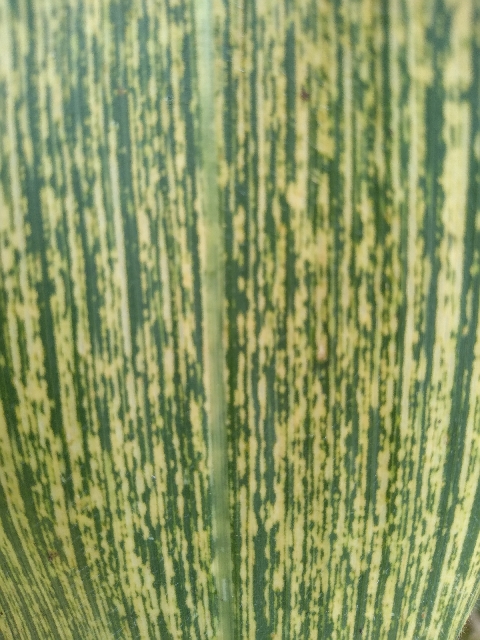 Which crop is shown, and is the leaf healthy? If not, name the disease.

maize, maize streak virus
